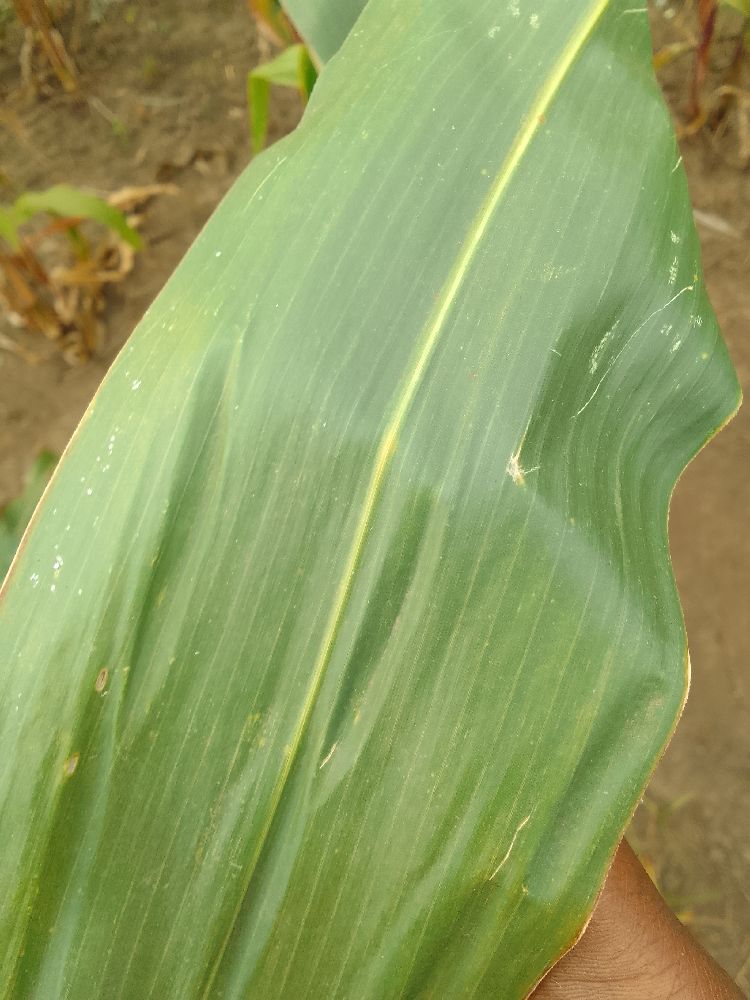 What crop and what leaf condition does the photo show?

maize, healthy
